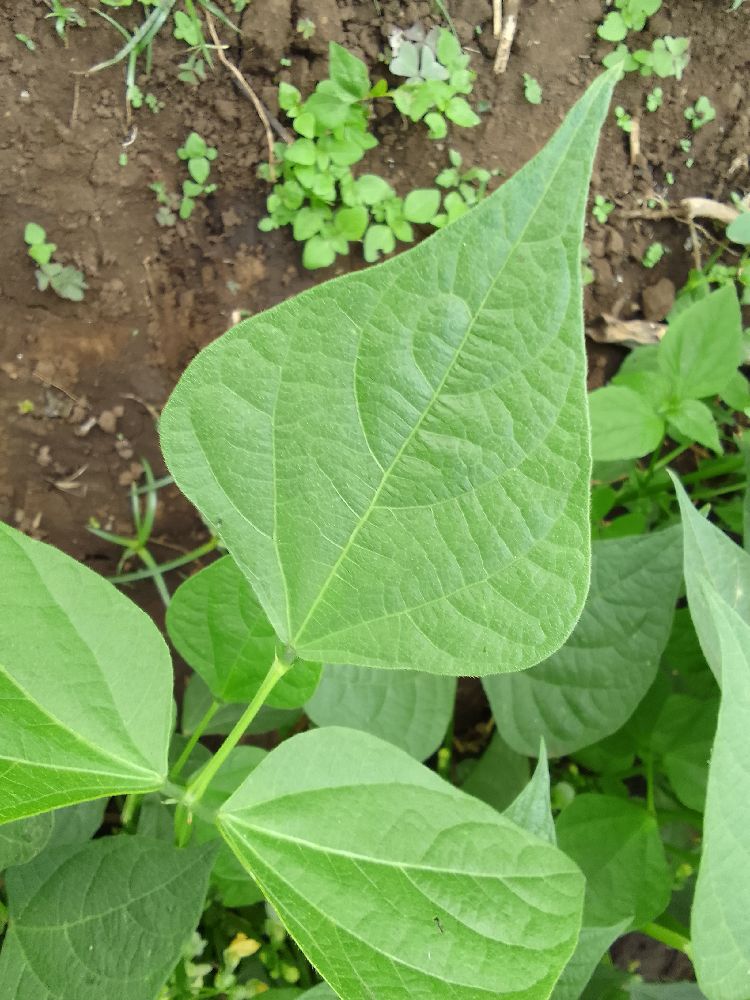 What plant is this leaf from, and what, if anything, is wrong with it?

common bean, healthy
